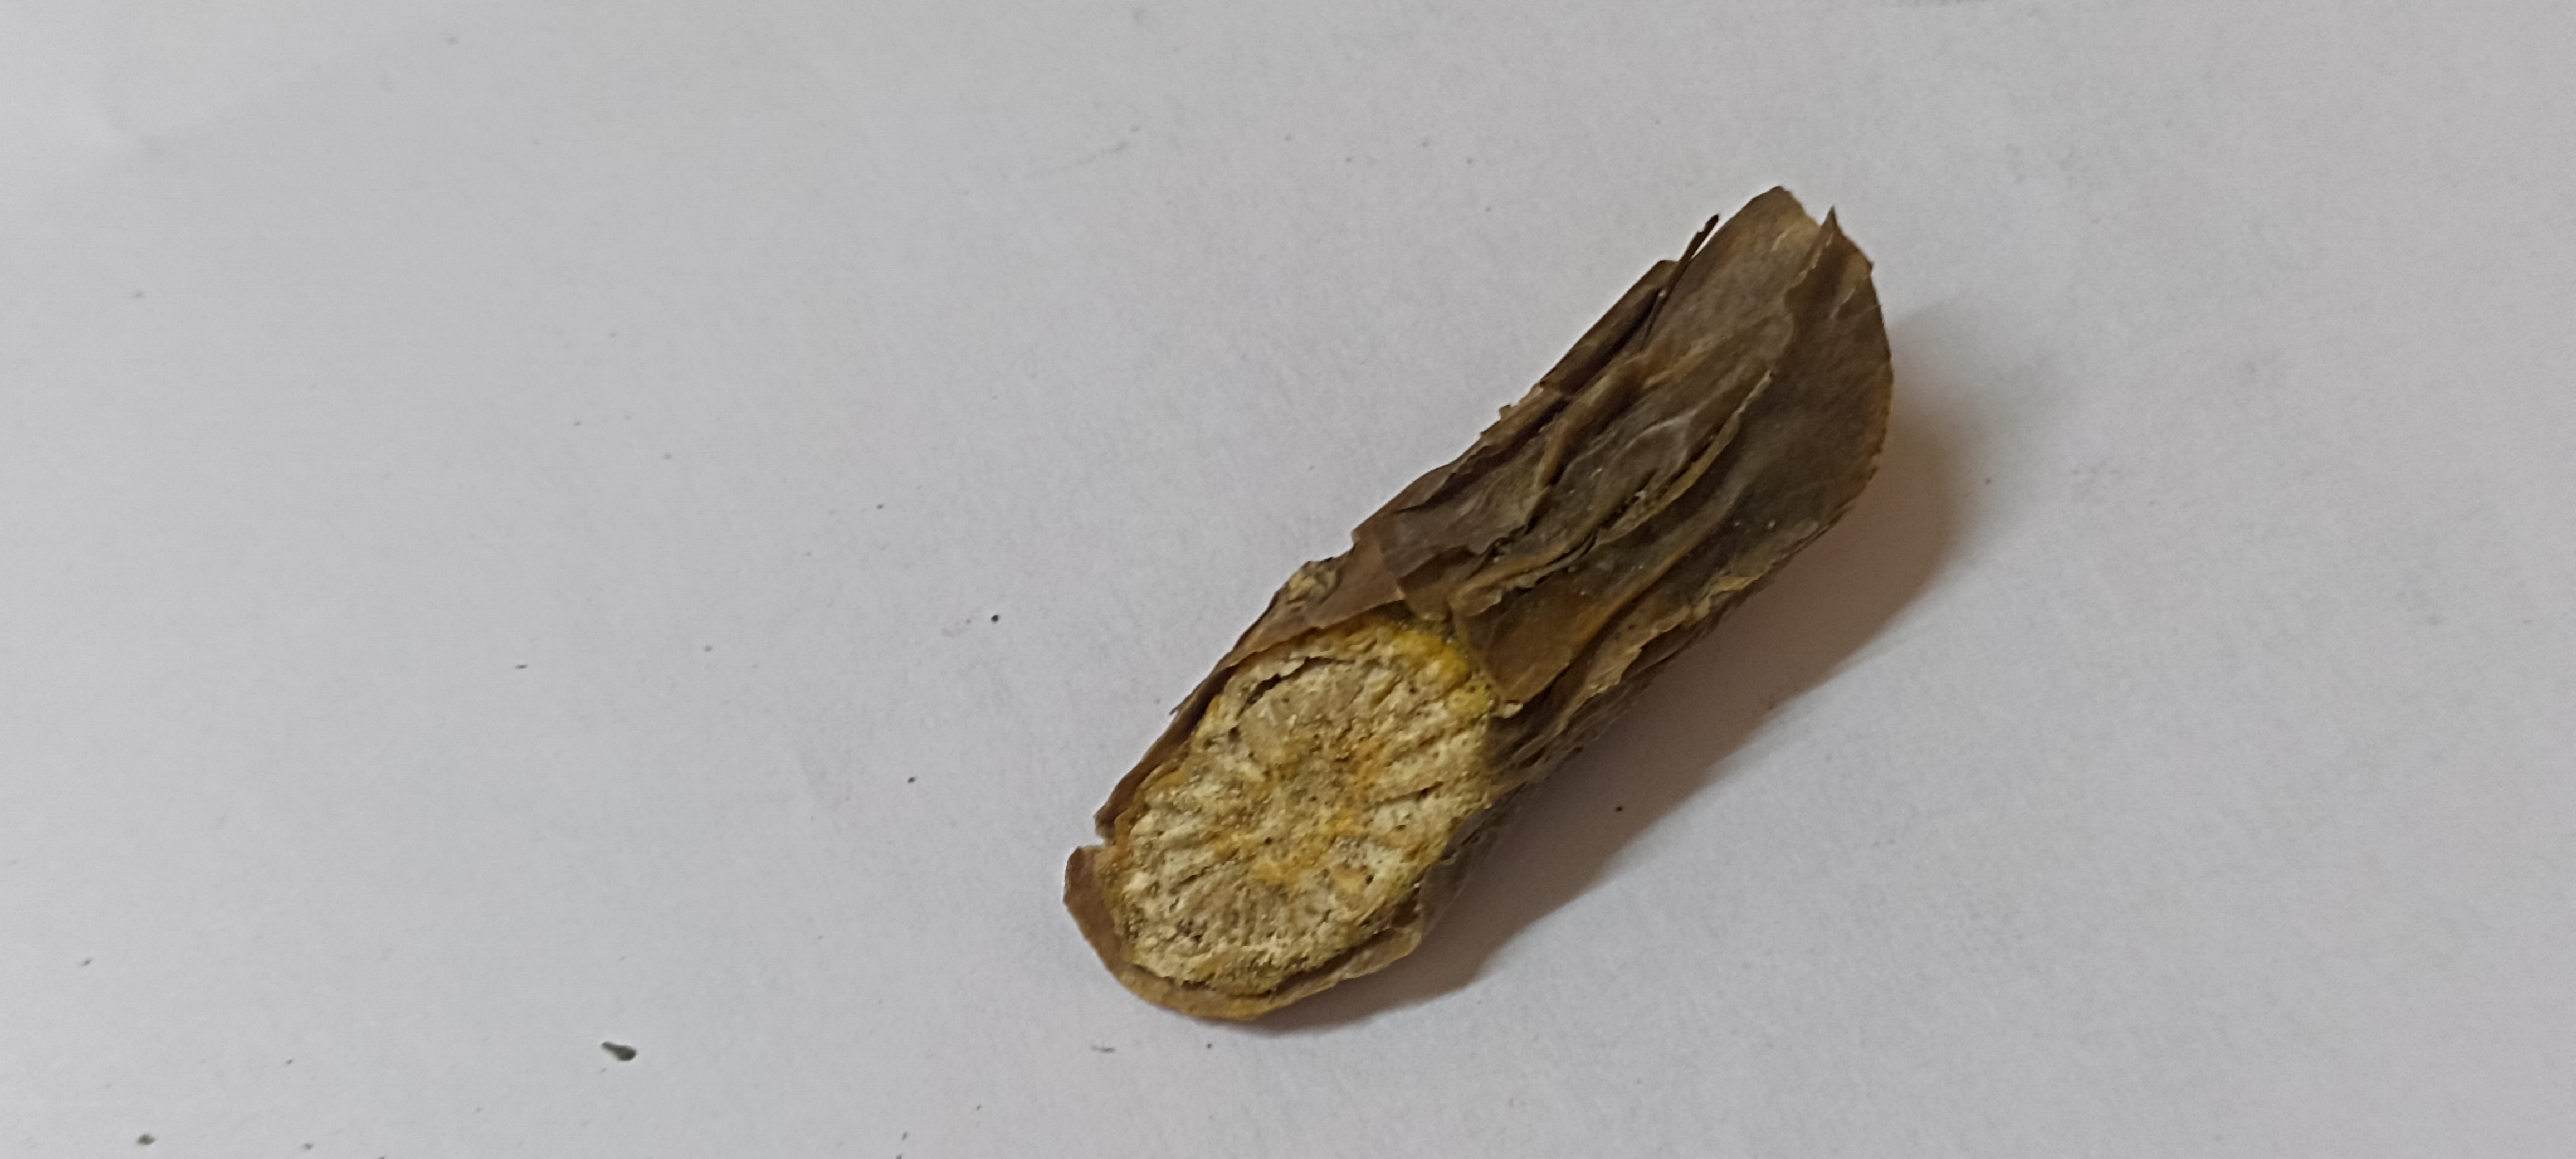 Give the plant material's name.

gulvel
